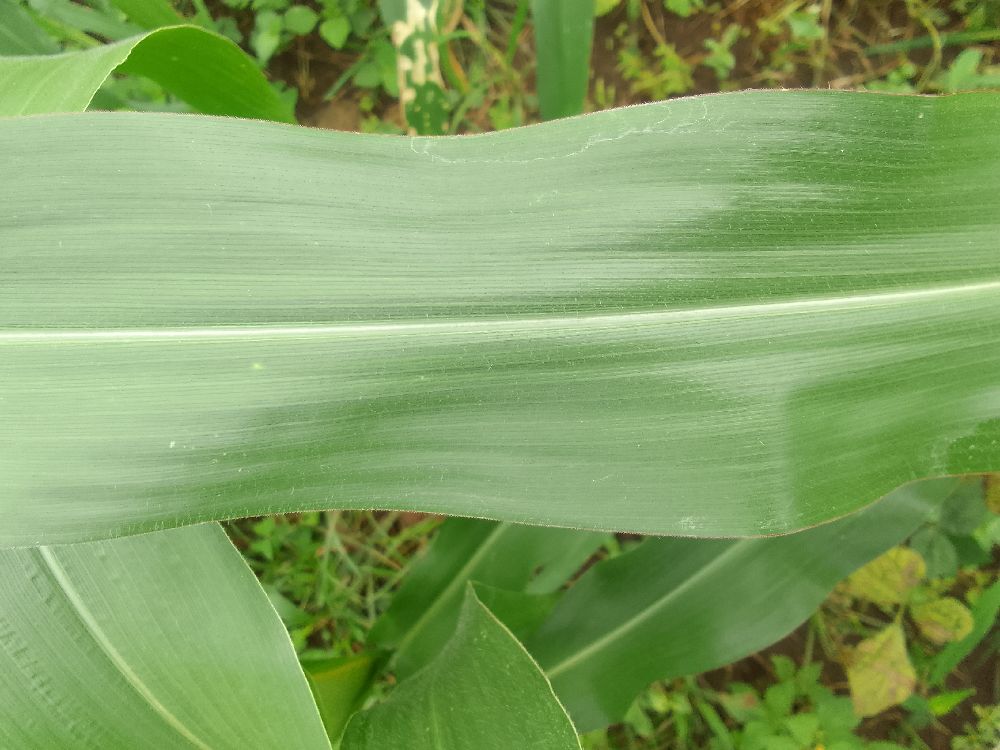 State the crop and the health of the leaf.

maize, healthy
